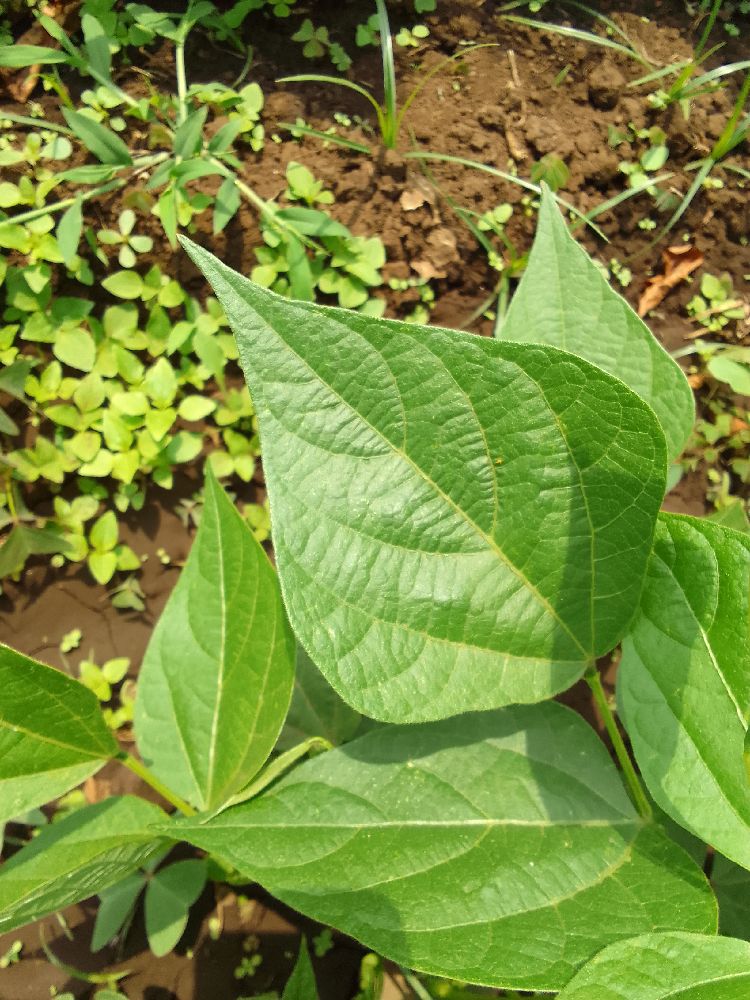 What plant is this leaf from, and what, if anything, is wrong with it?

common bean, healthy
